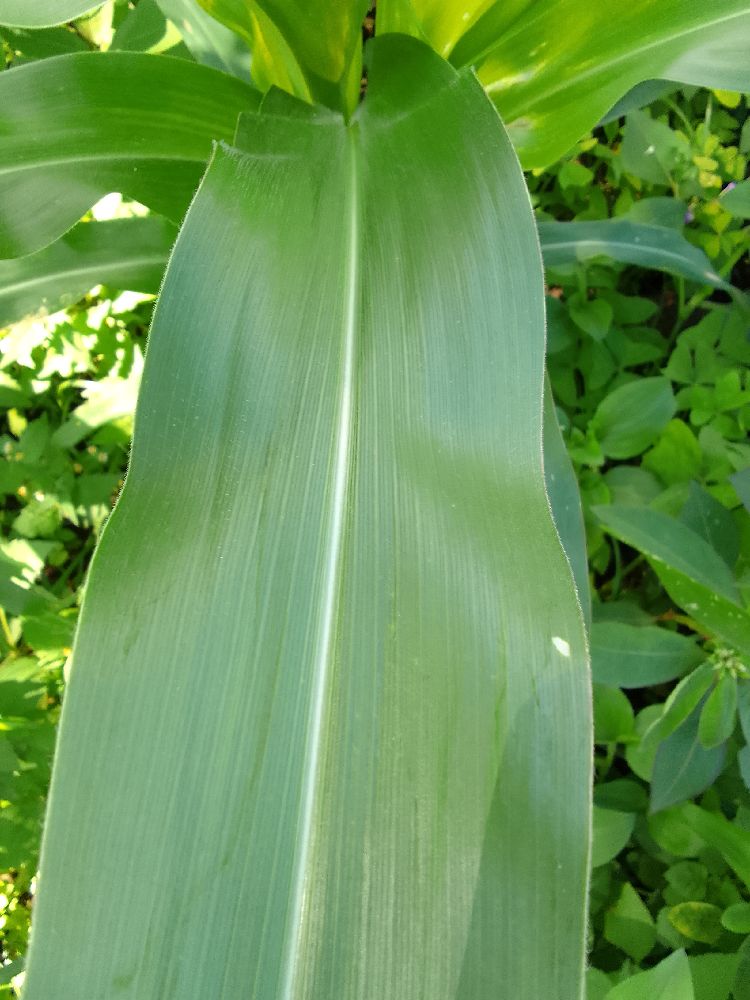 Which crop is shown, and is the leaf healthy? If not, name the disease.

maize, healthy
